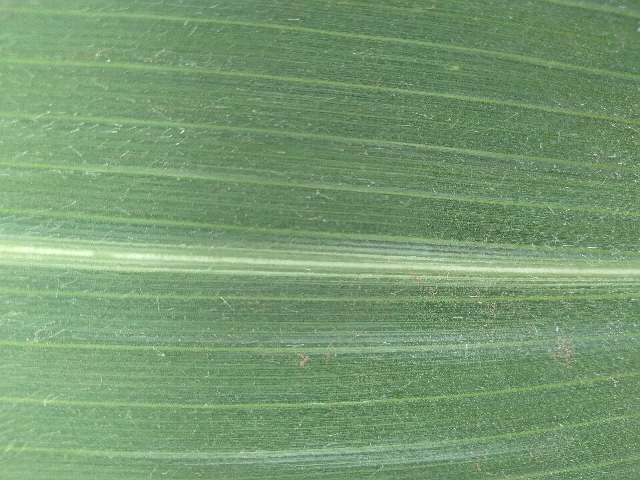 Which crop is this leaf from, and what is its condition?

maize, healthy
